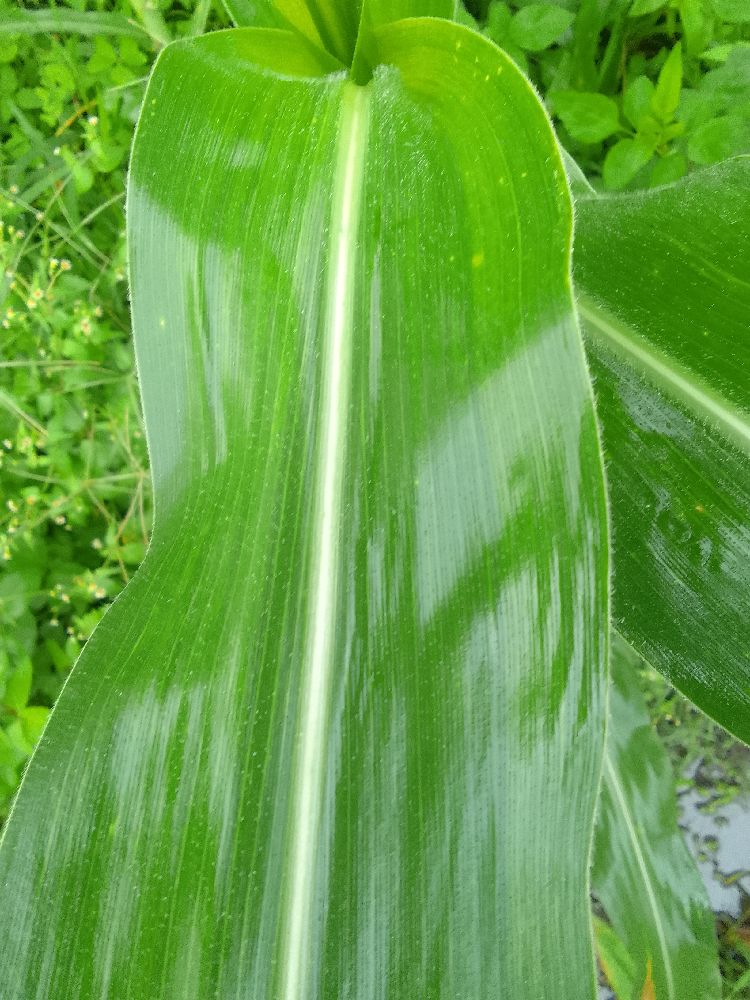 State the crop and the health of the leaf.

maize, healthy
